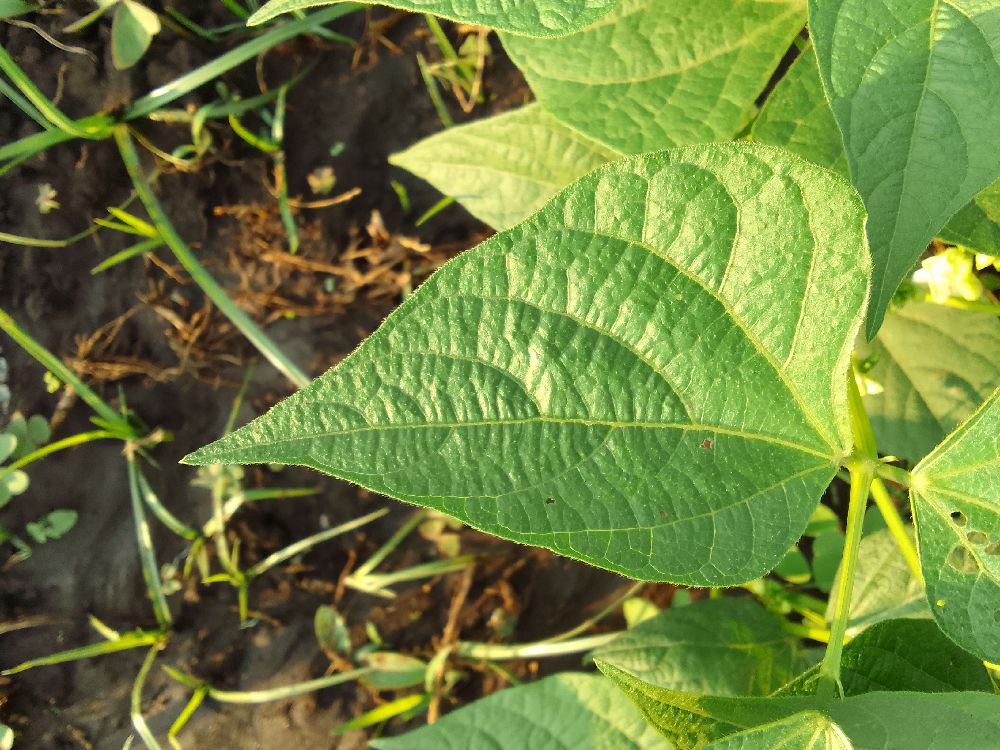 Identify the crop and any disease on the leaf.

common bean, healthy
